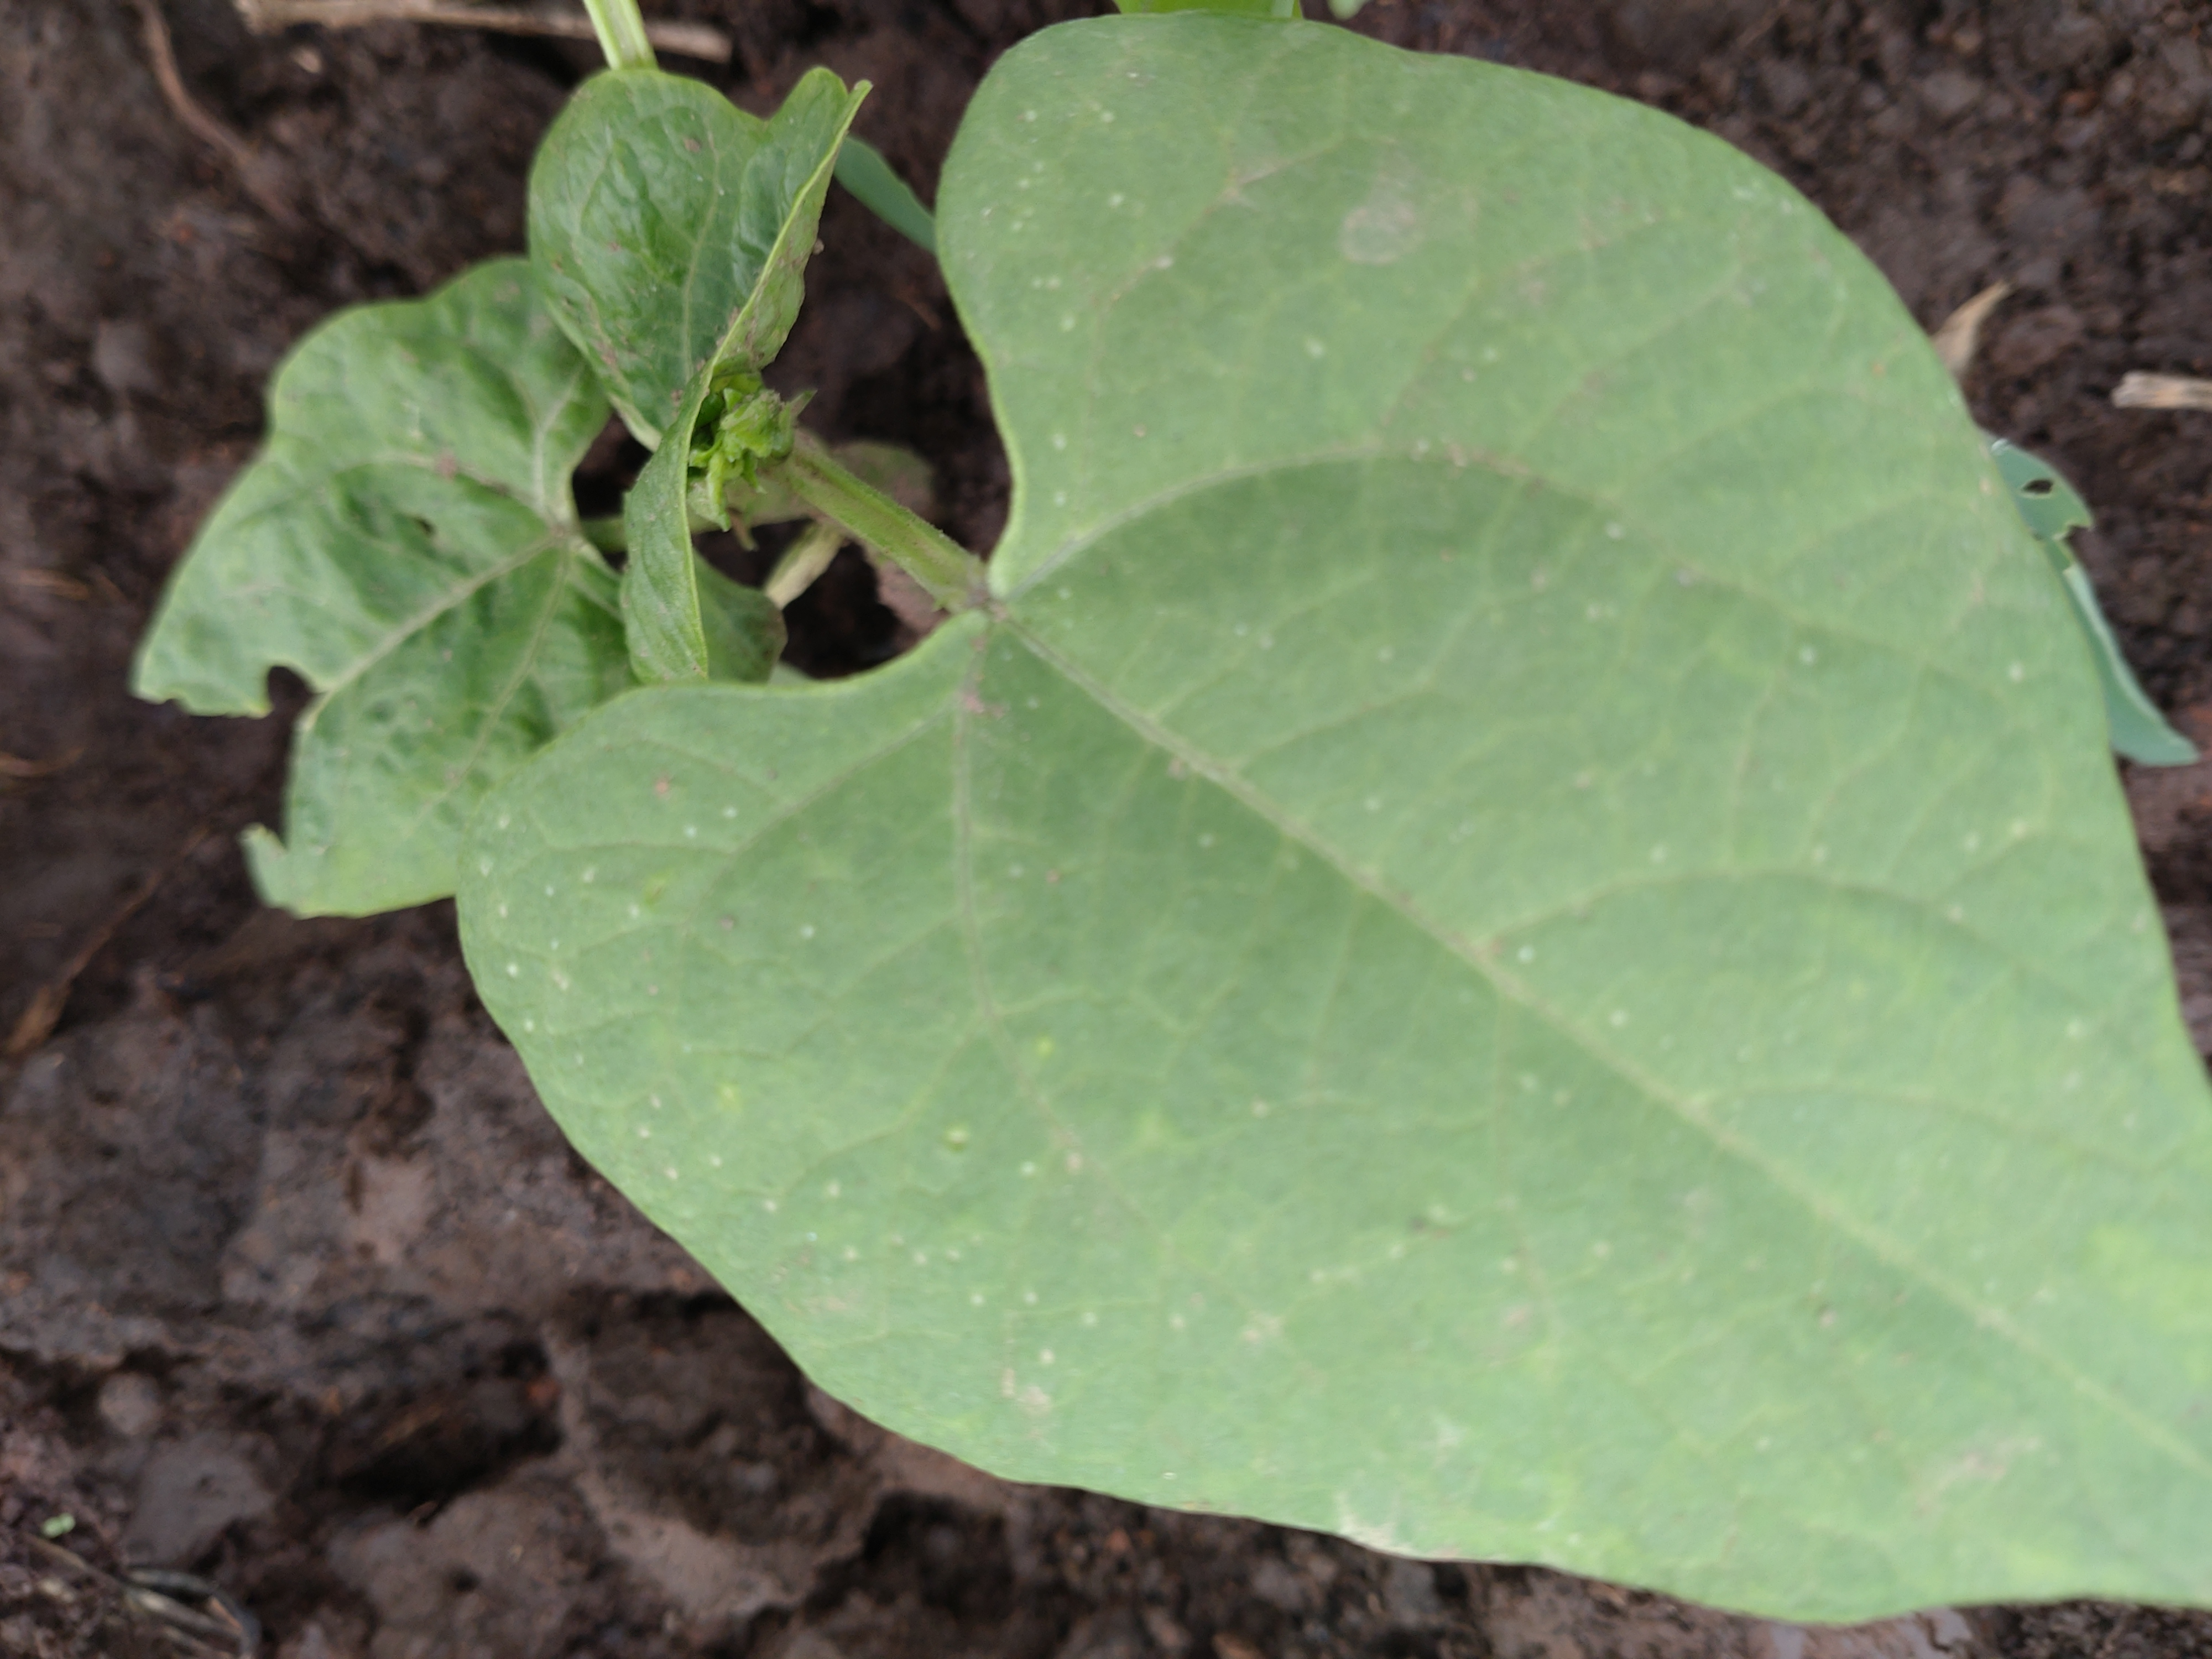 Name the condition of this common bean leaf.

healthy
